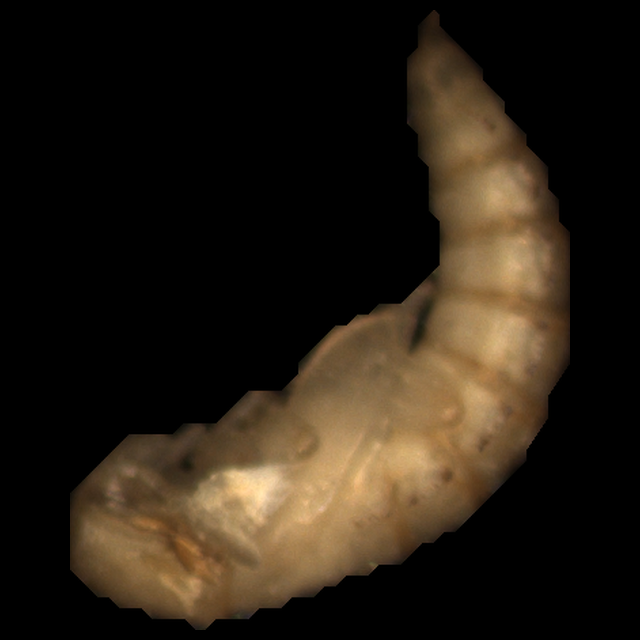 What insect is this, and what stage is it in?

mealworm pupa
